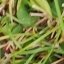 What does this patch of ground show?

grass
